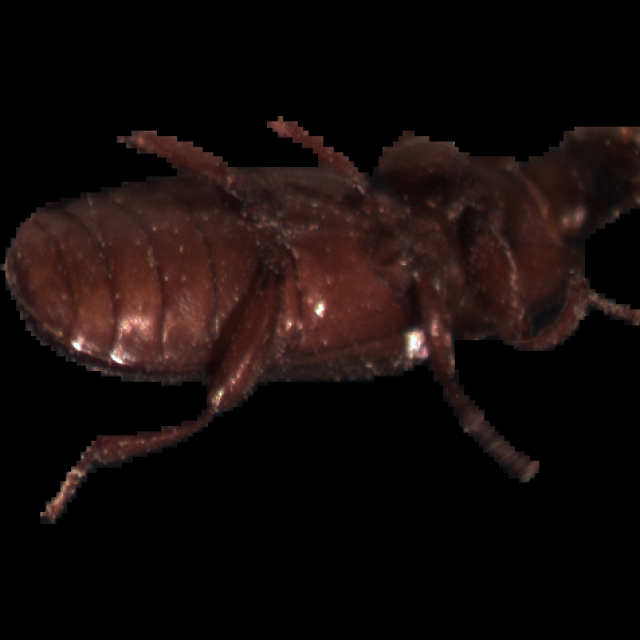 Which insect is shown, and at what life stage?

mealworm beetle
